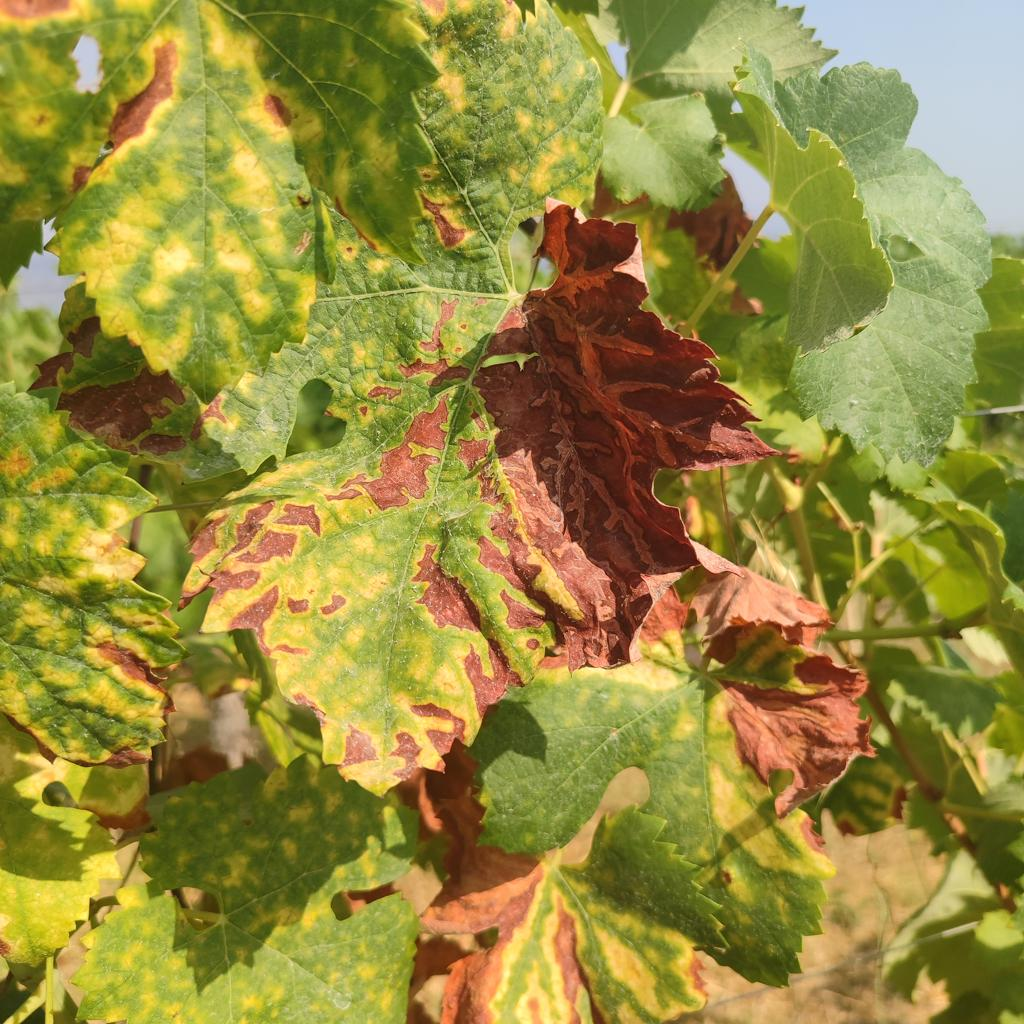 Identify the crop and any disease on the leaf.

grapevine, esca complex
